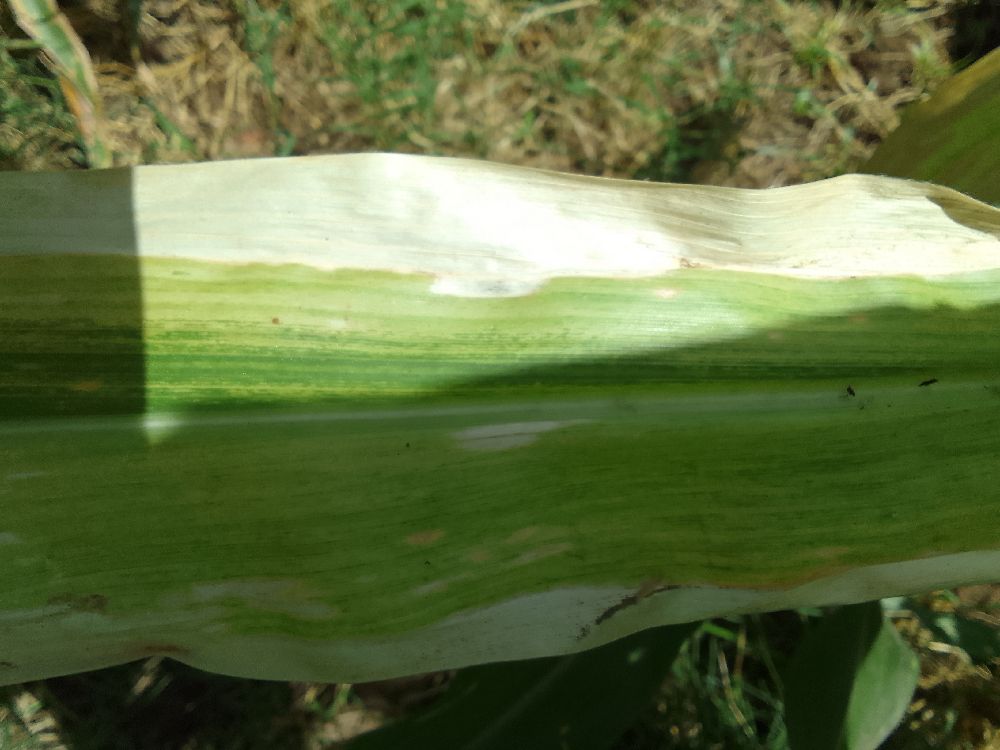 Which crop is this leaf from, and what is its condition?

maize, maize lethal necrosis
